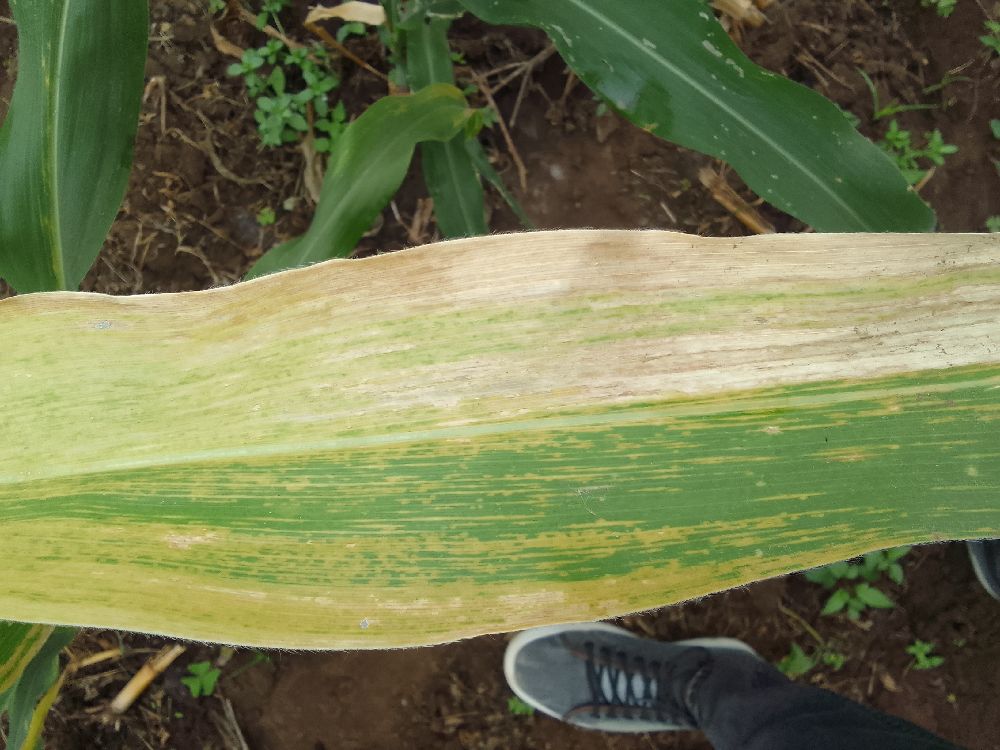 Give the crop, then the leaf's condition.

maize, maize lethal necrosis
